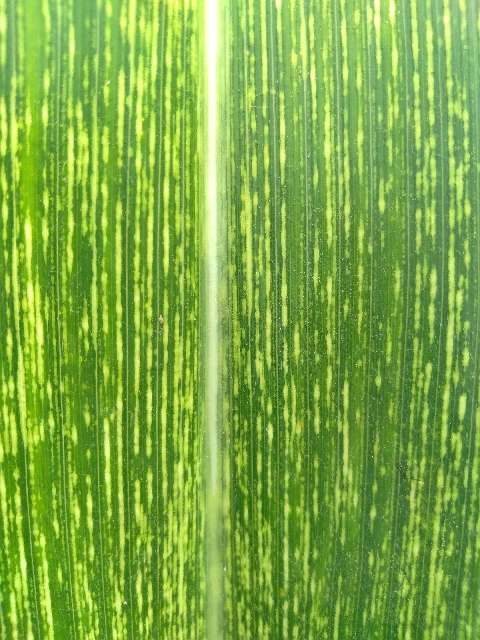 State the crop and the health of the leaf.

maize, maize streak virus
